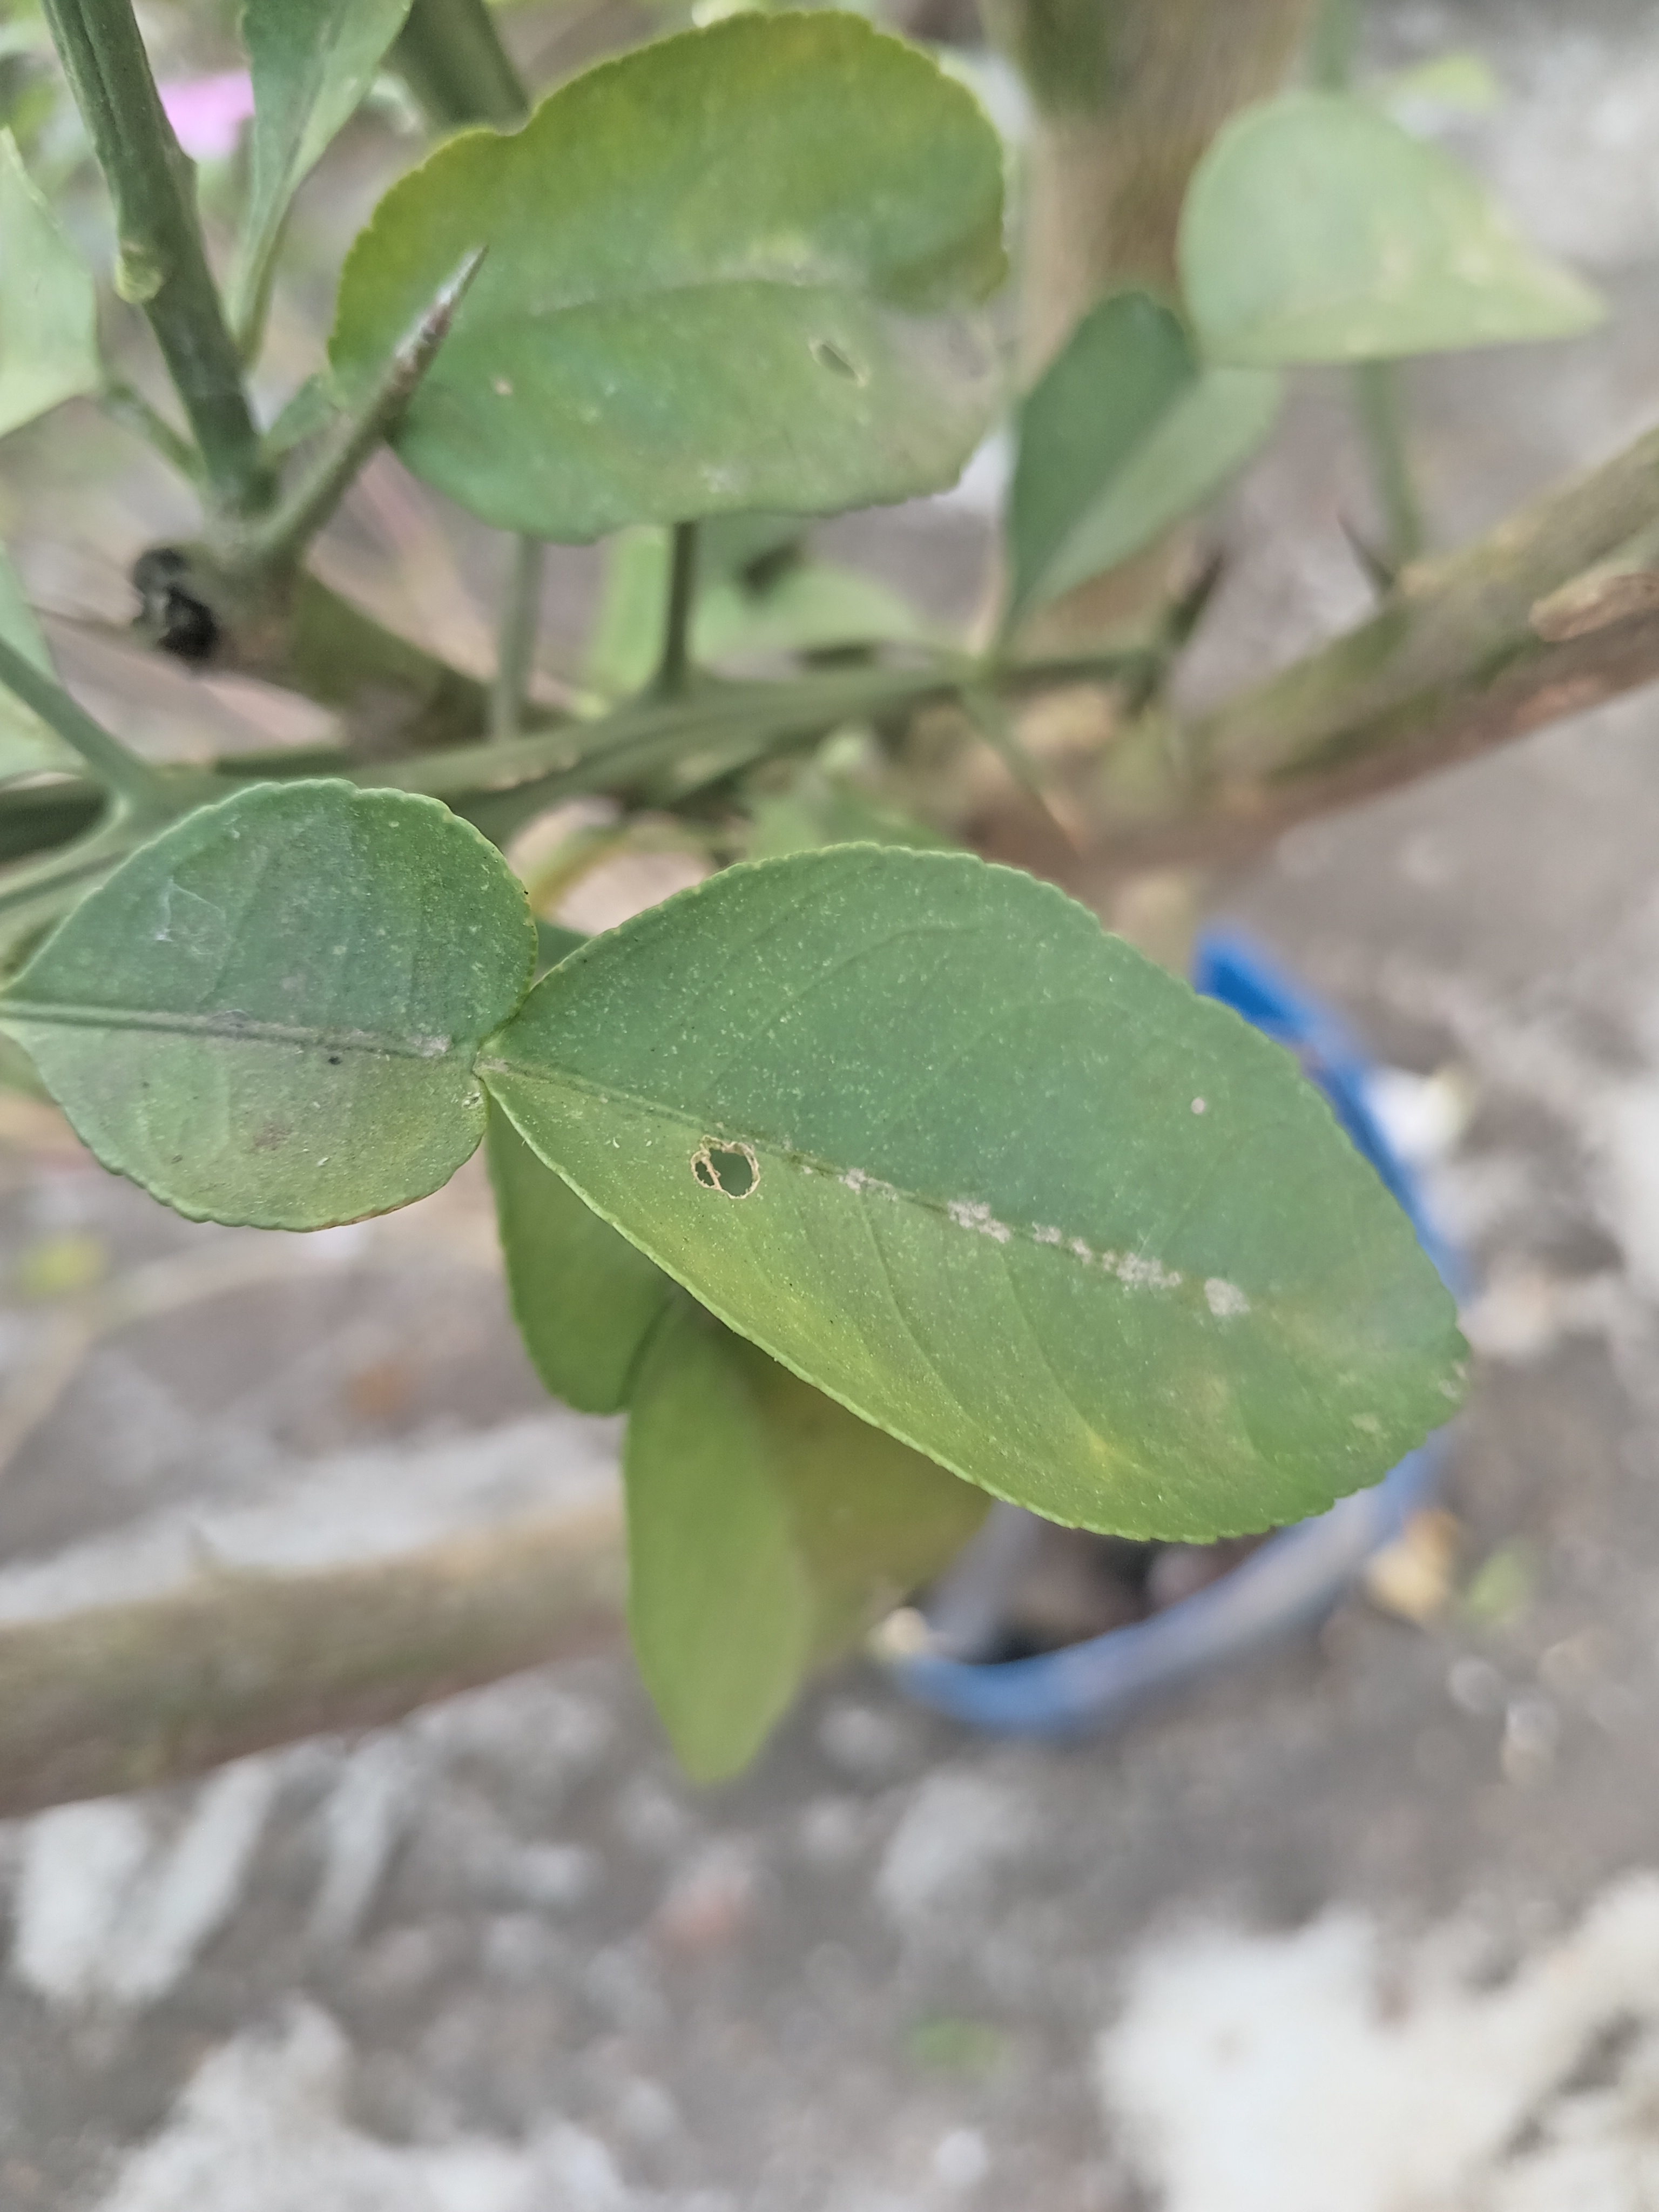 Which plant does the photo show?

lemon
